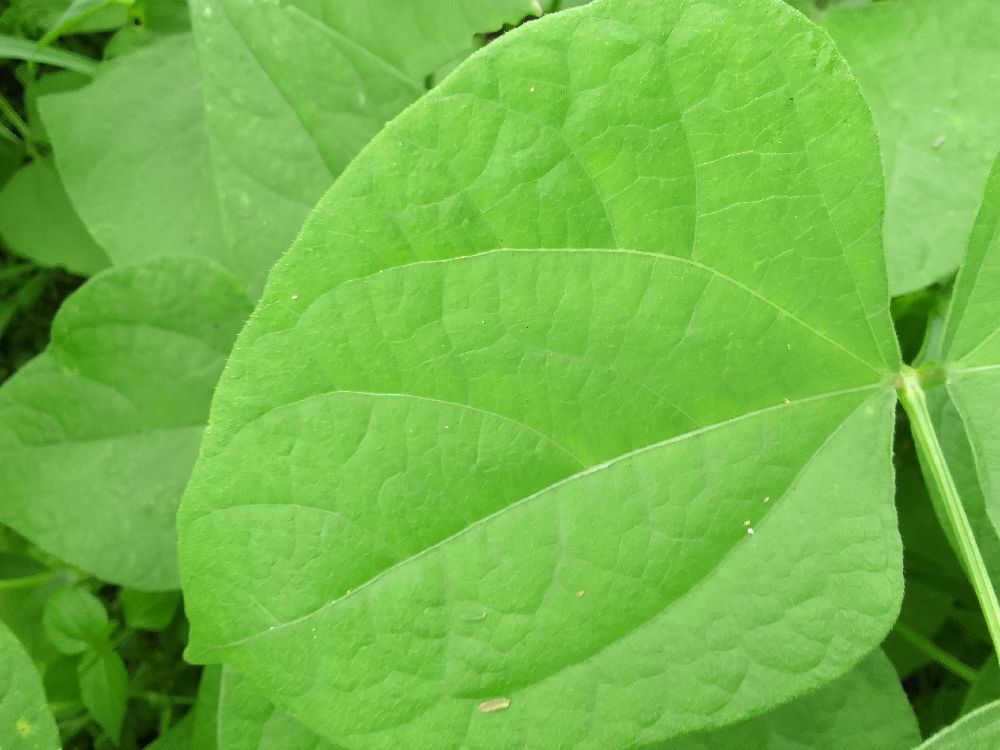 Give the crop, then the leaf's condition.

common bean, healthy
